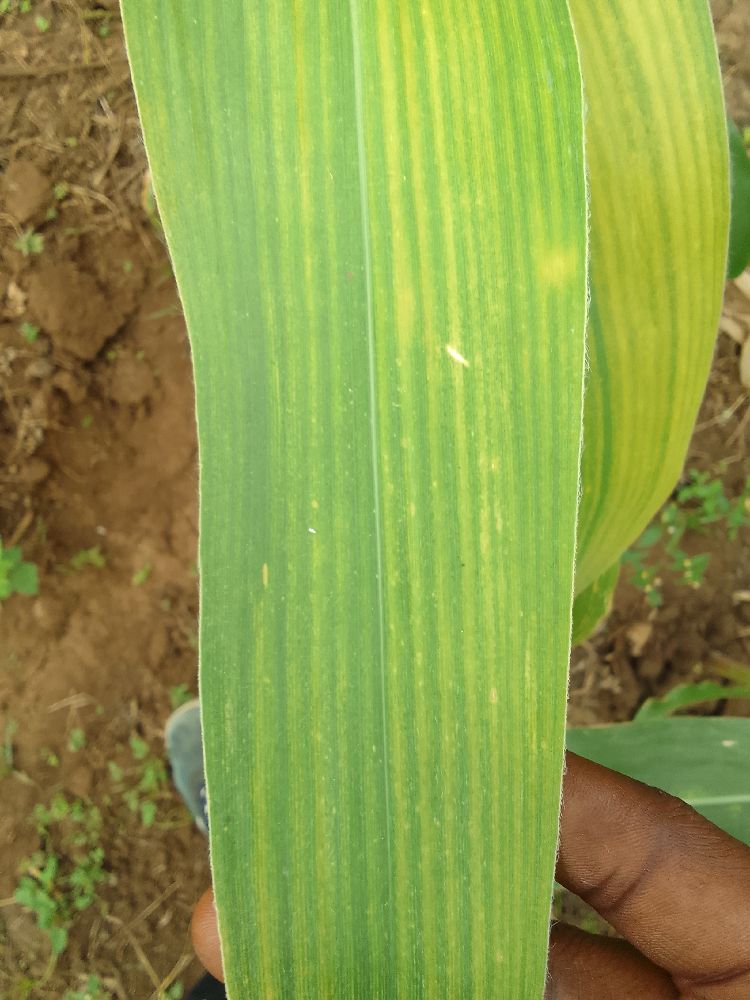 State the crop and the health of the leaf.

maize, maize lethal necrosis
